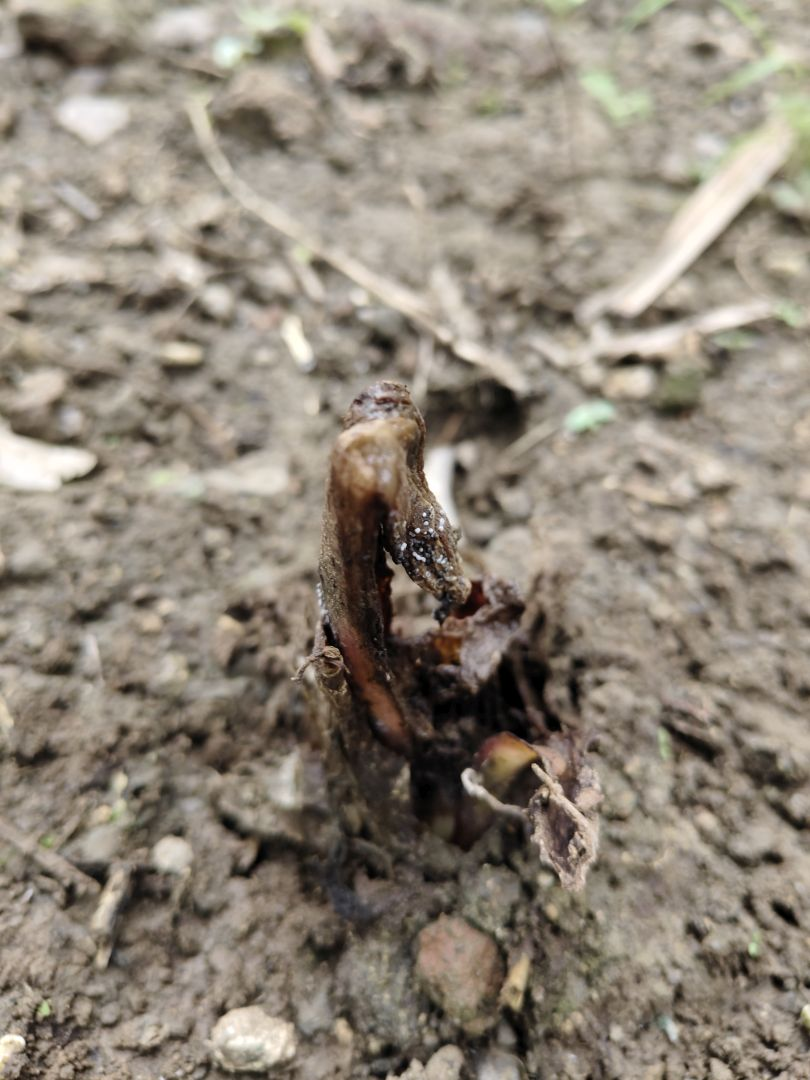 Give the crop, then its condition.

taro, root rot
